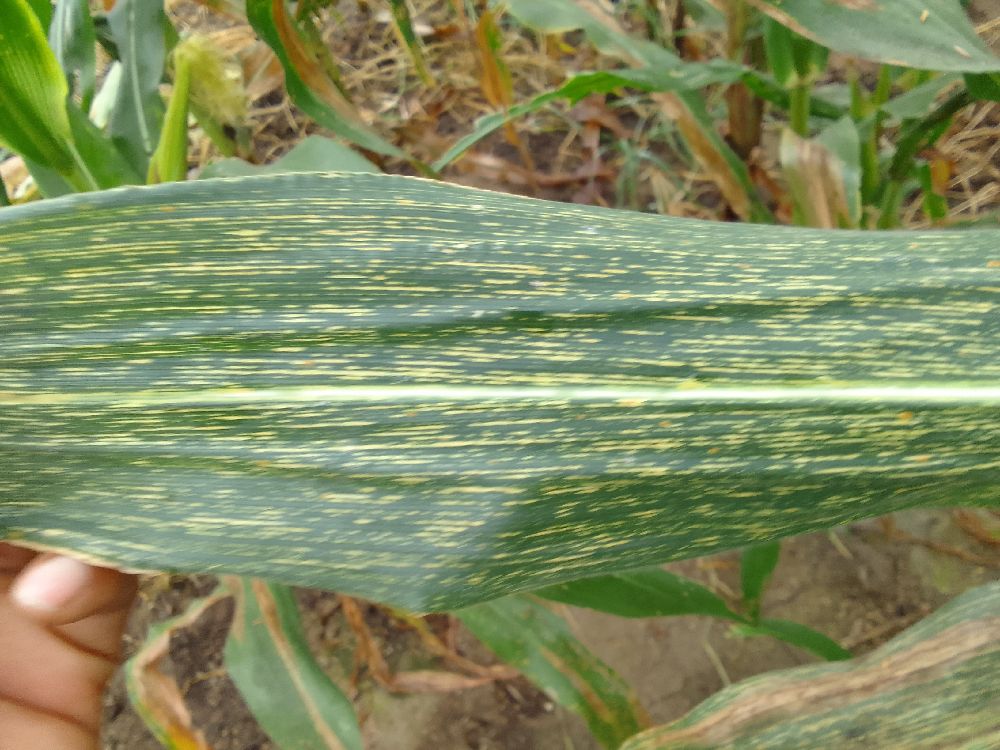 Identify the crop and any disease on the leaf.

maize, maize streak virus
